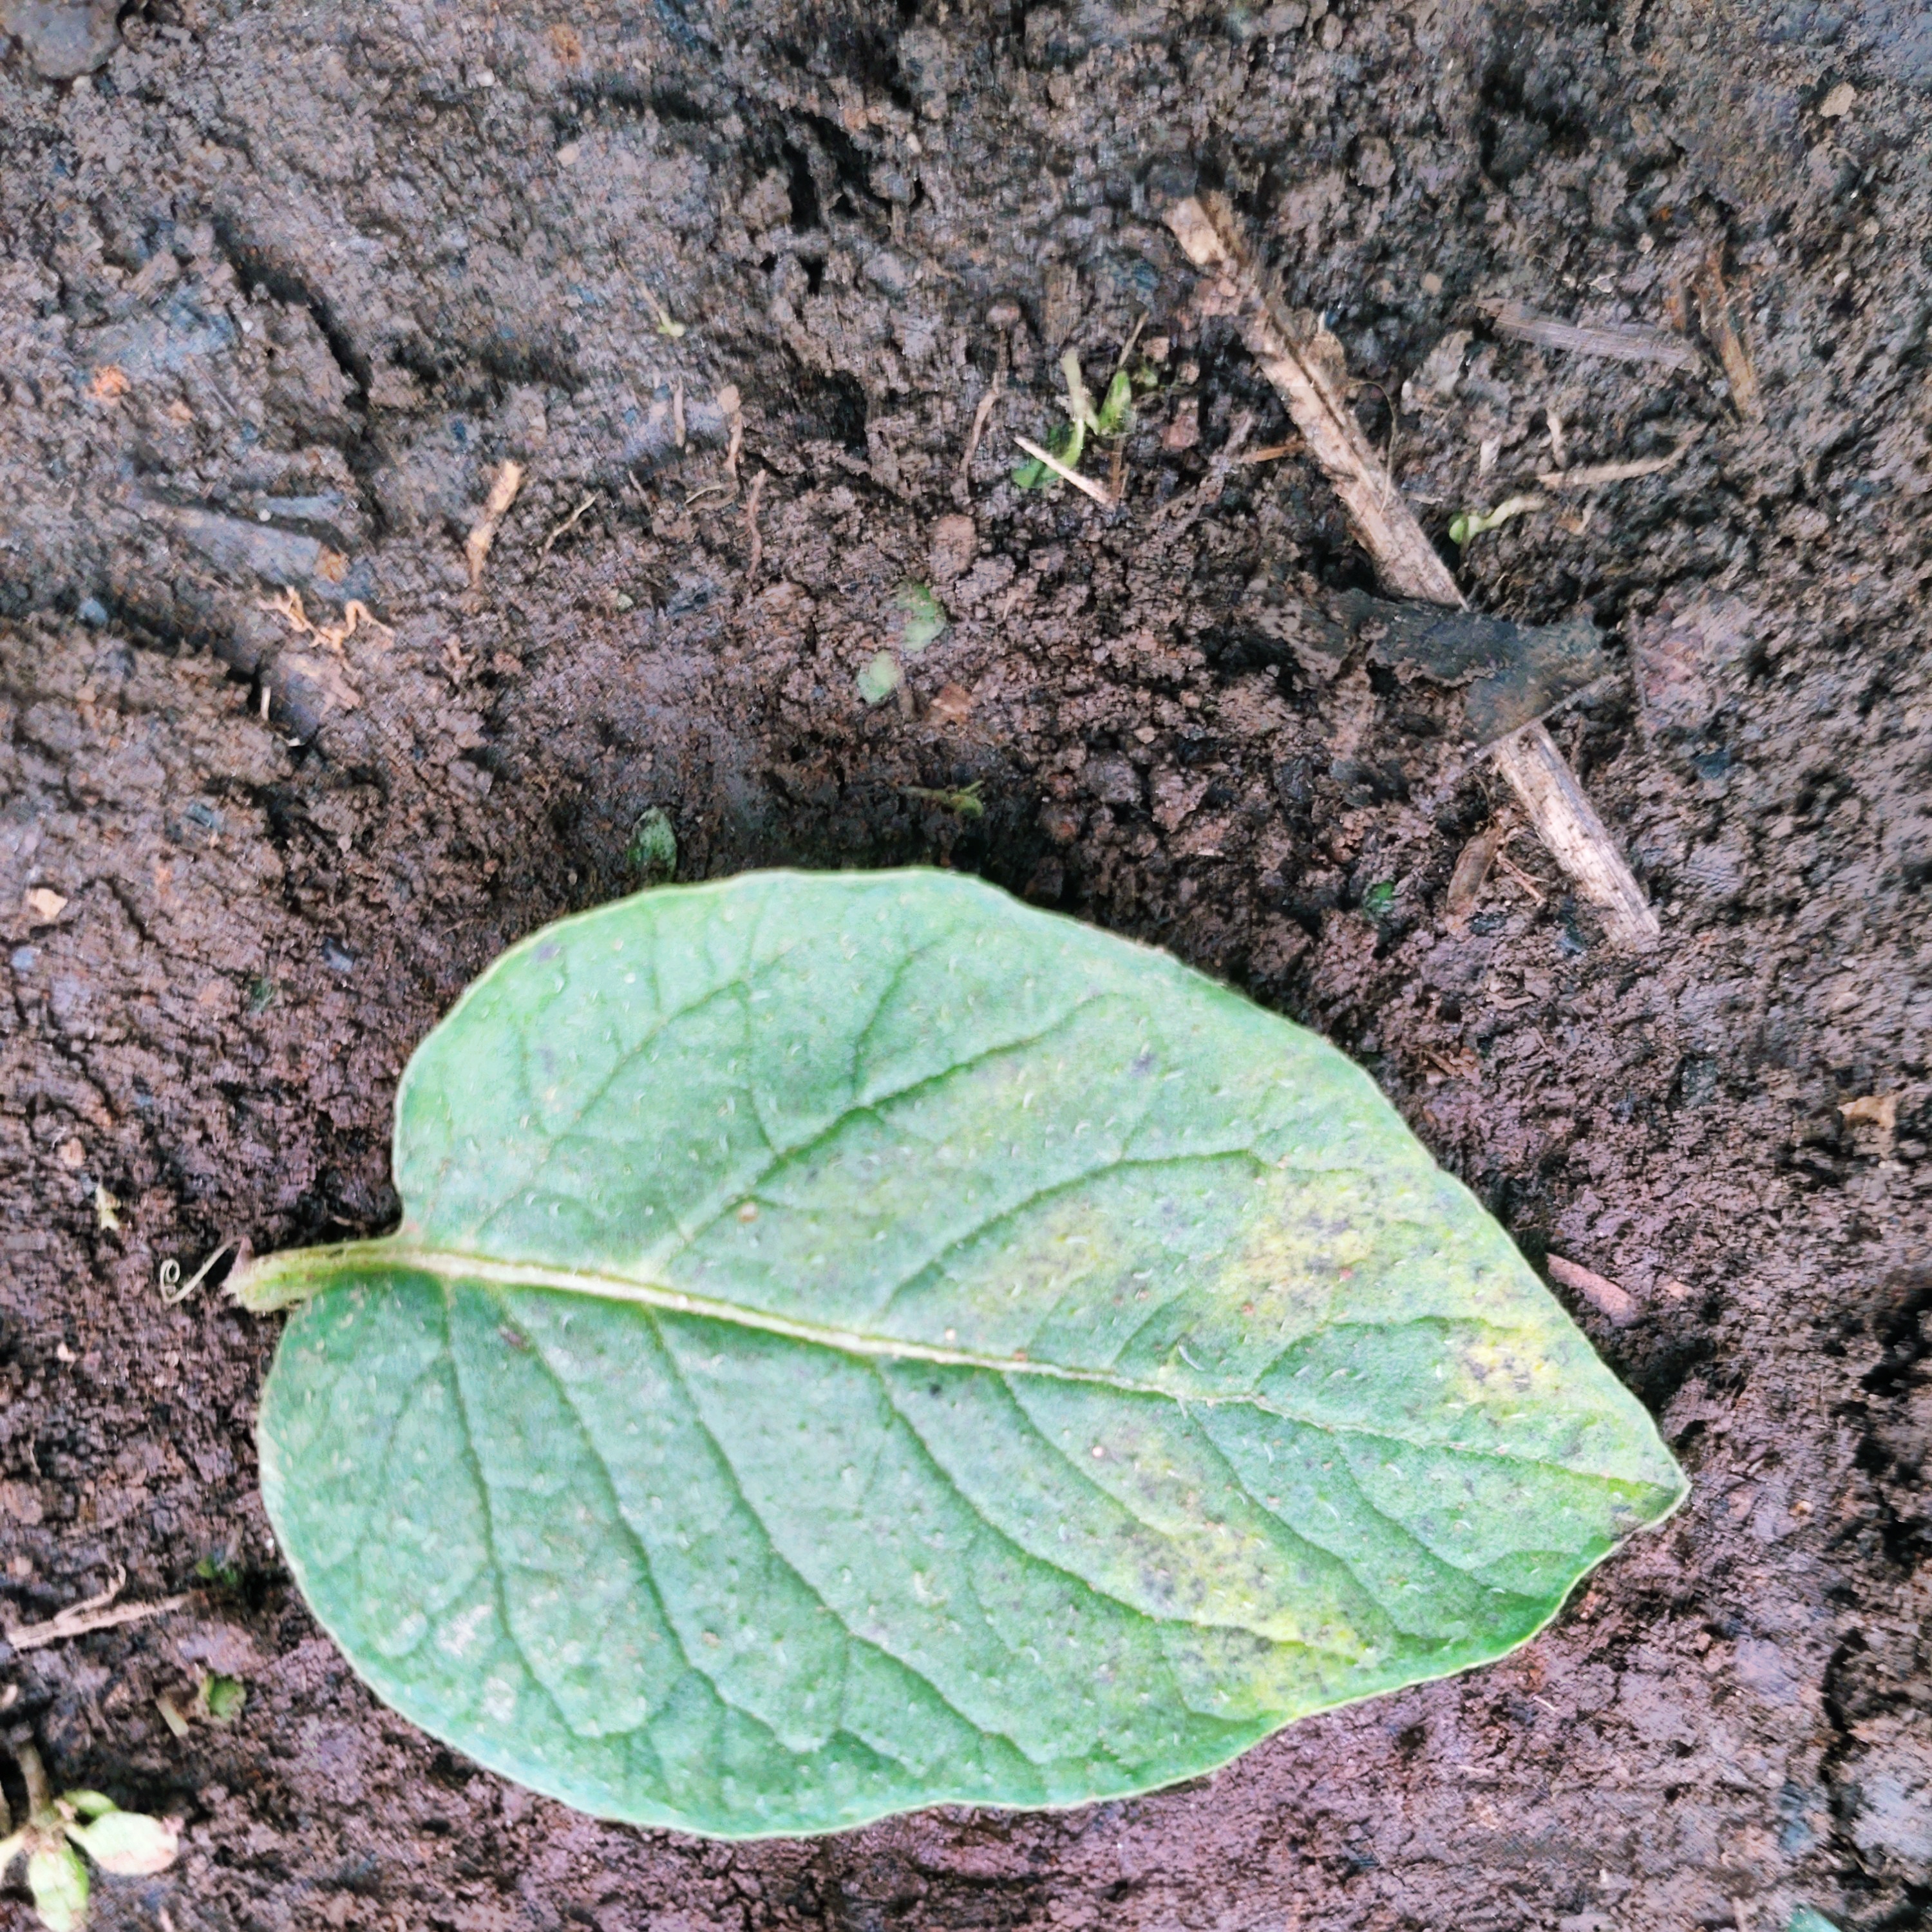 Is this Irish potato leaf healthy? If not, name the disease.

late blight
